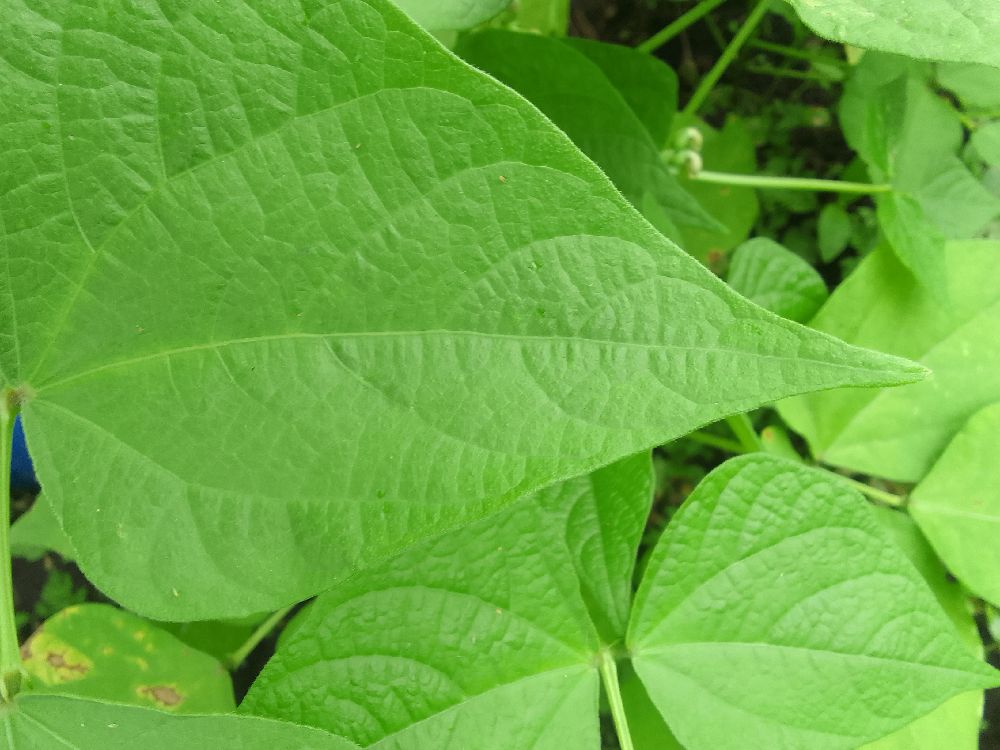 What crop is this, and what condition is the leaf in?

common bean, healthy
